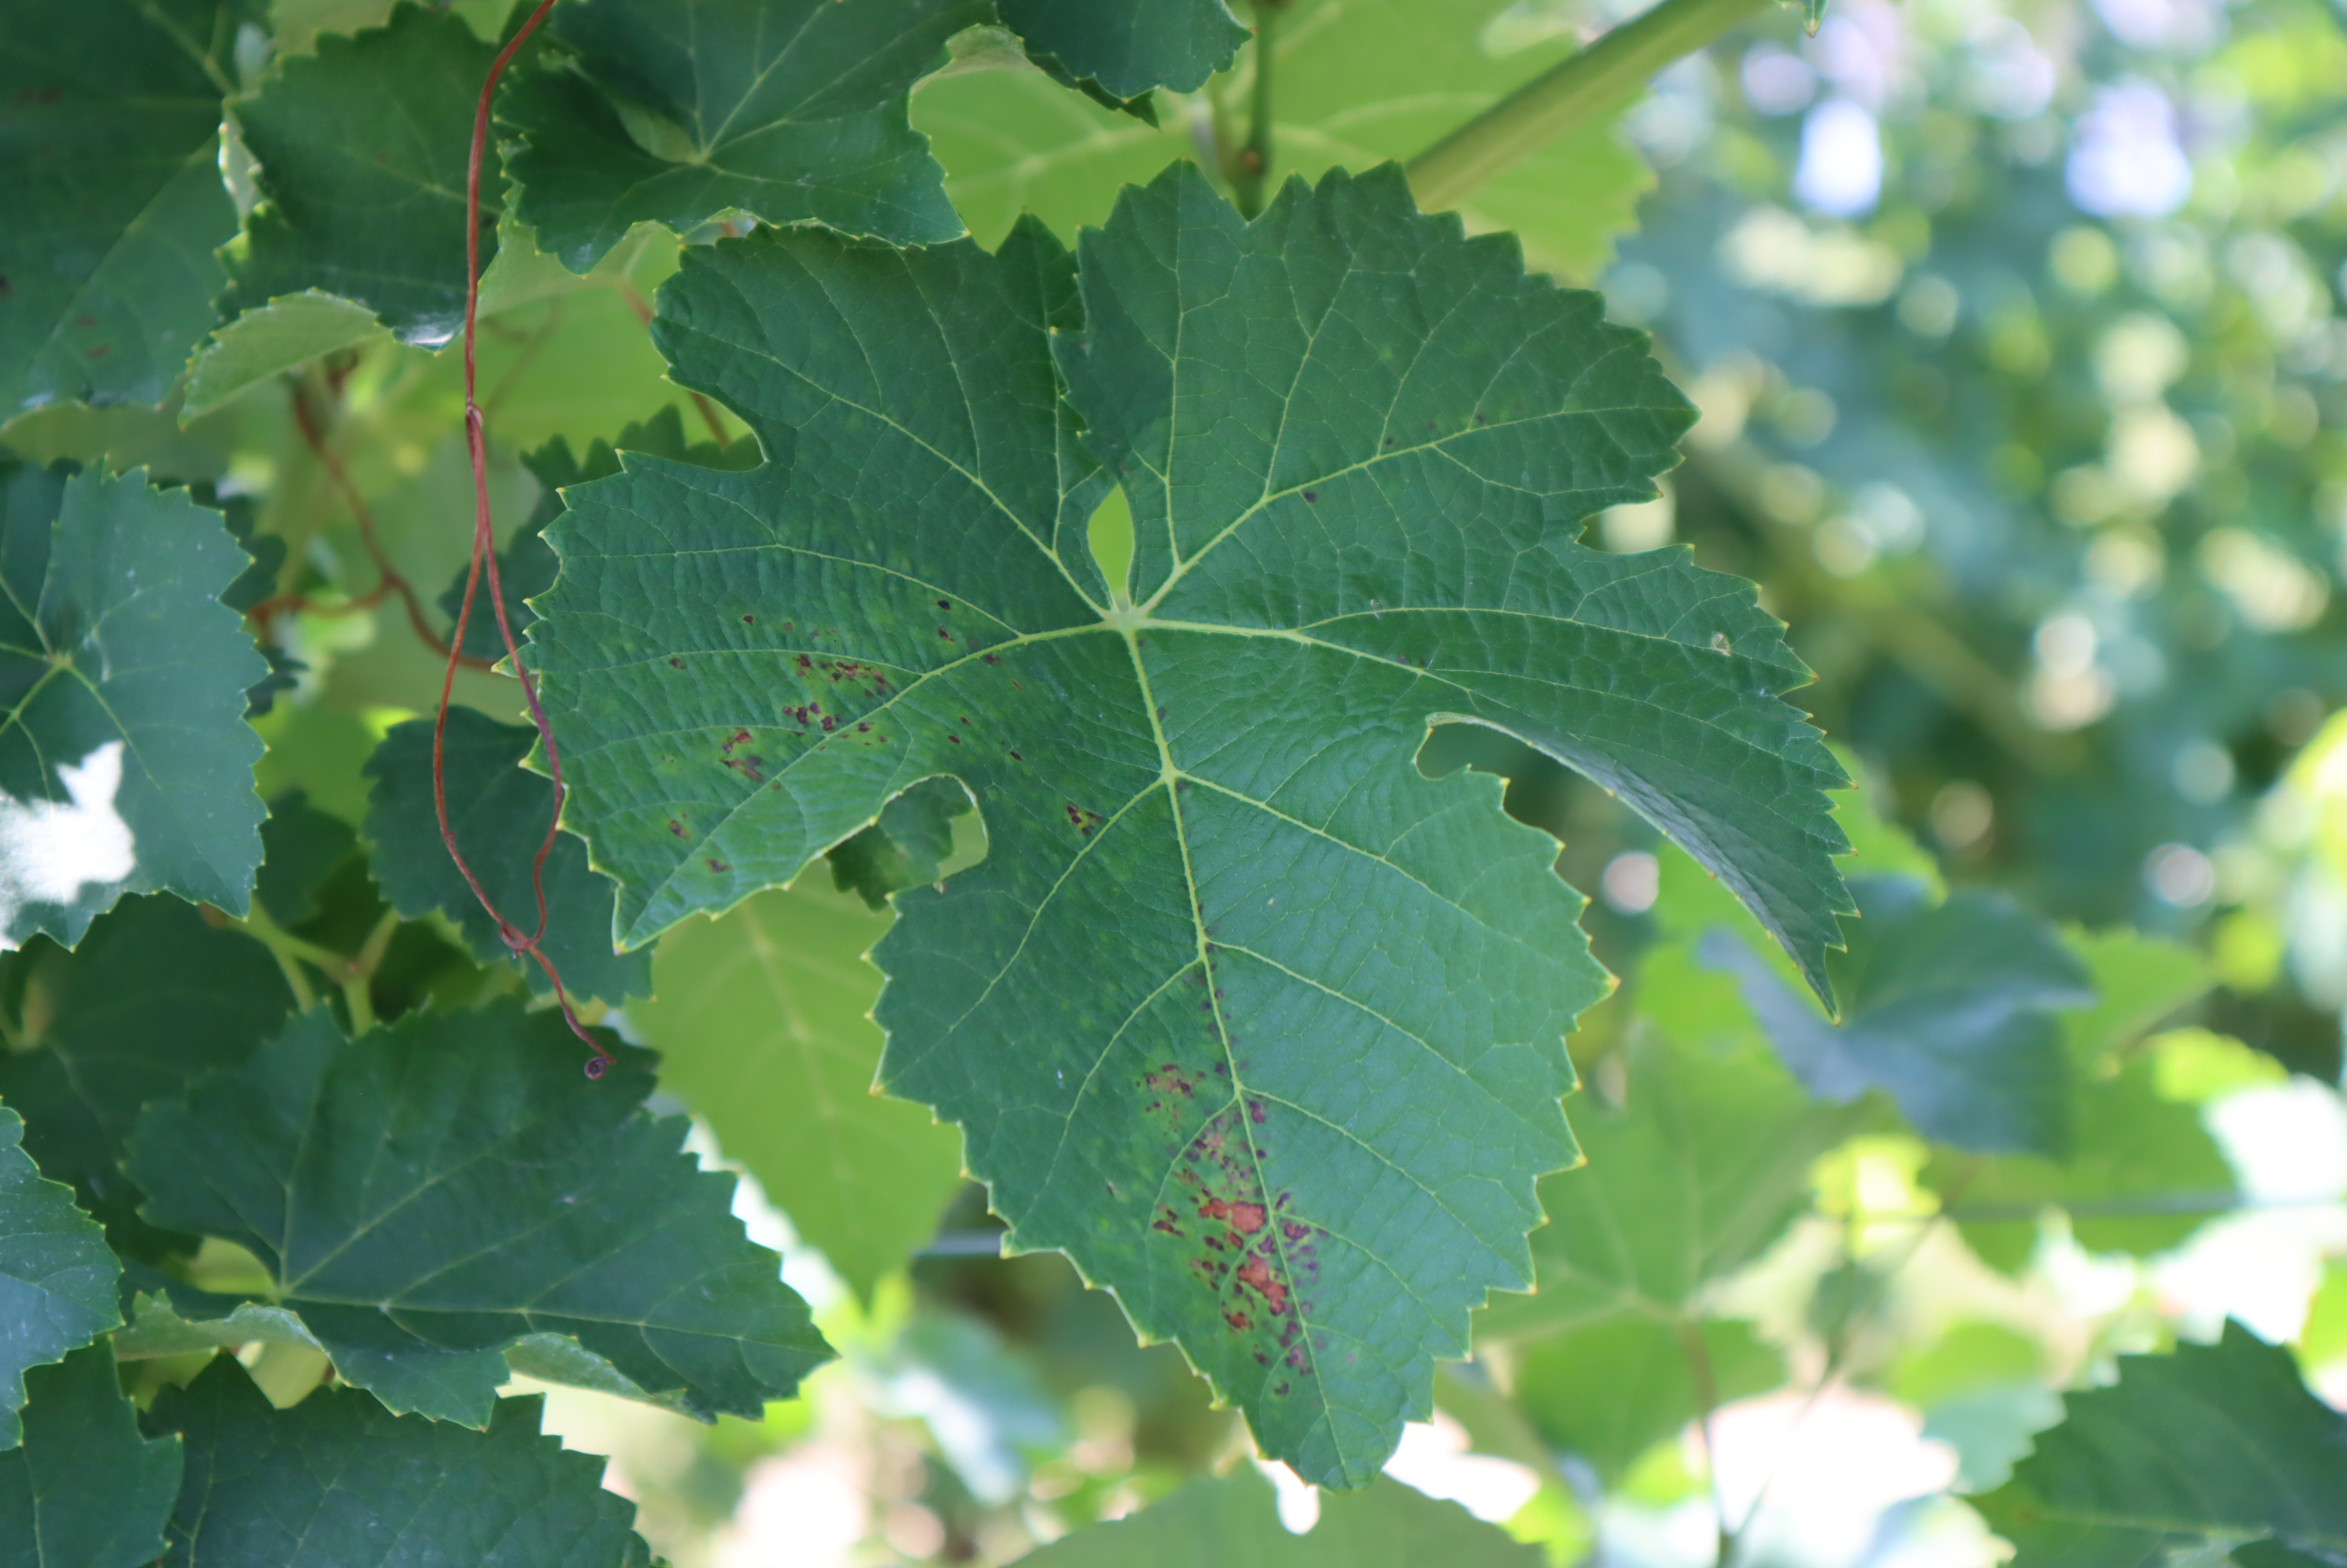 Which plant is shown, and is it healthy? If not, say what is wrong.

grapevine, downy mildew
